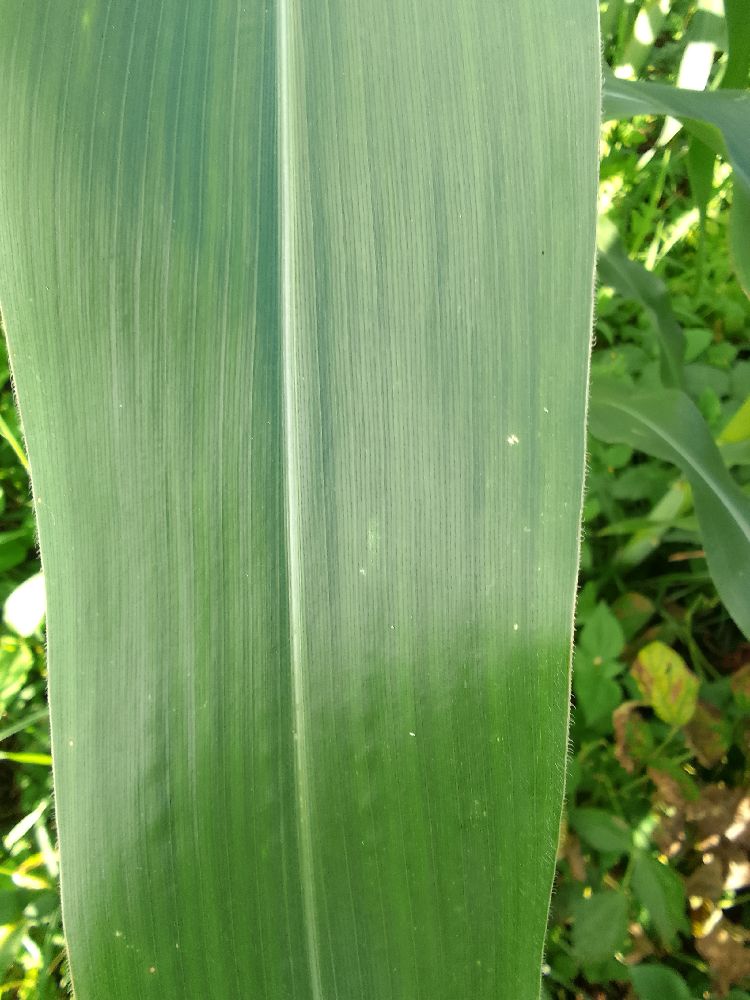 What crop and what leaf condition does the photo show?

maize, healthy
